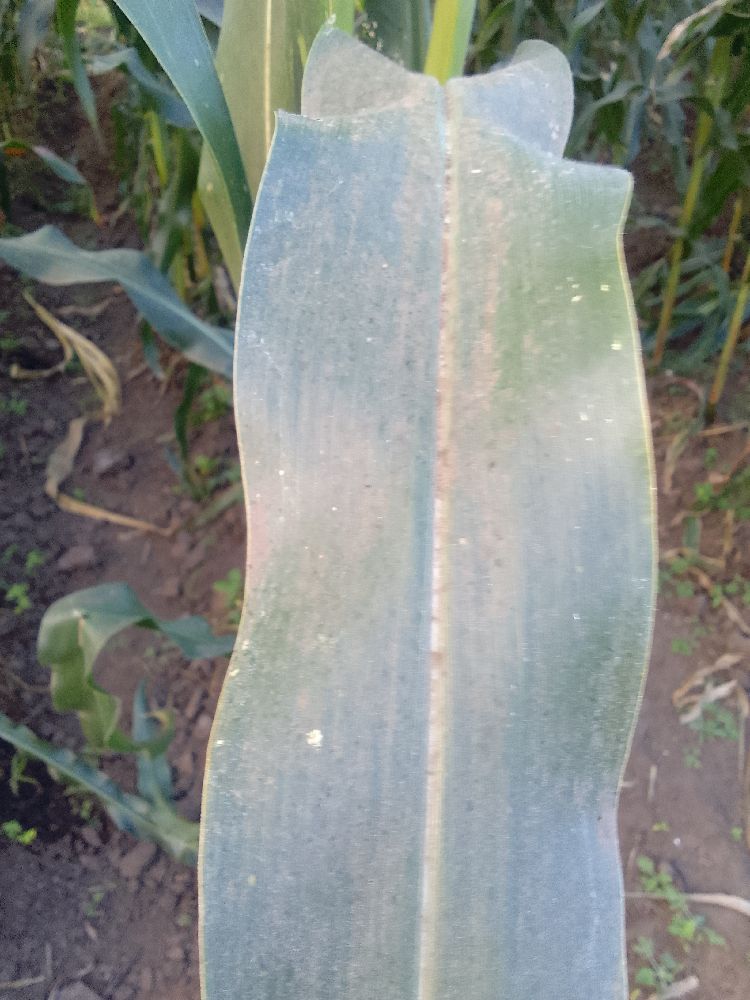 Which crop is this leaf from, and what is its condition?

maize, healthy
